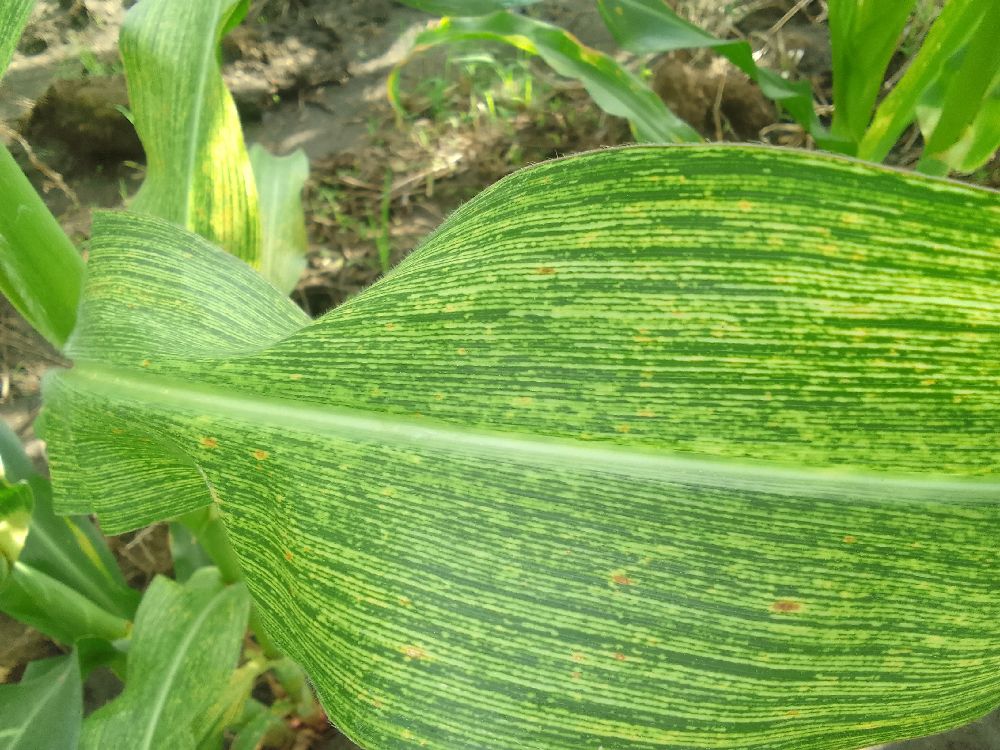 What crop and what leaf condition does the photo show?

maize, maize streak virus
